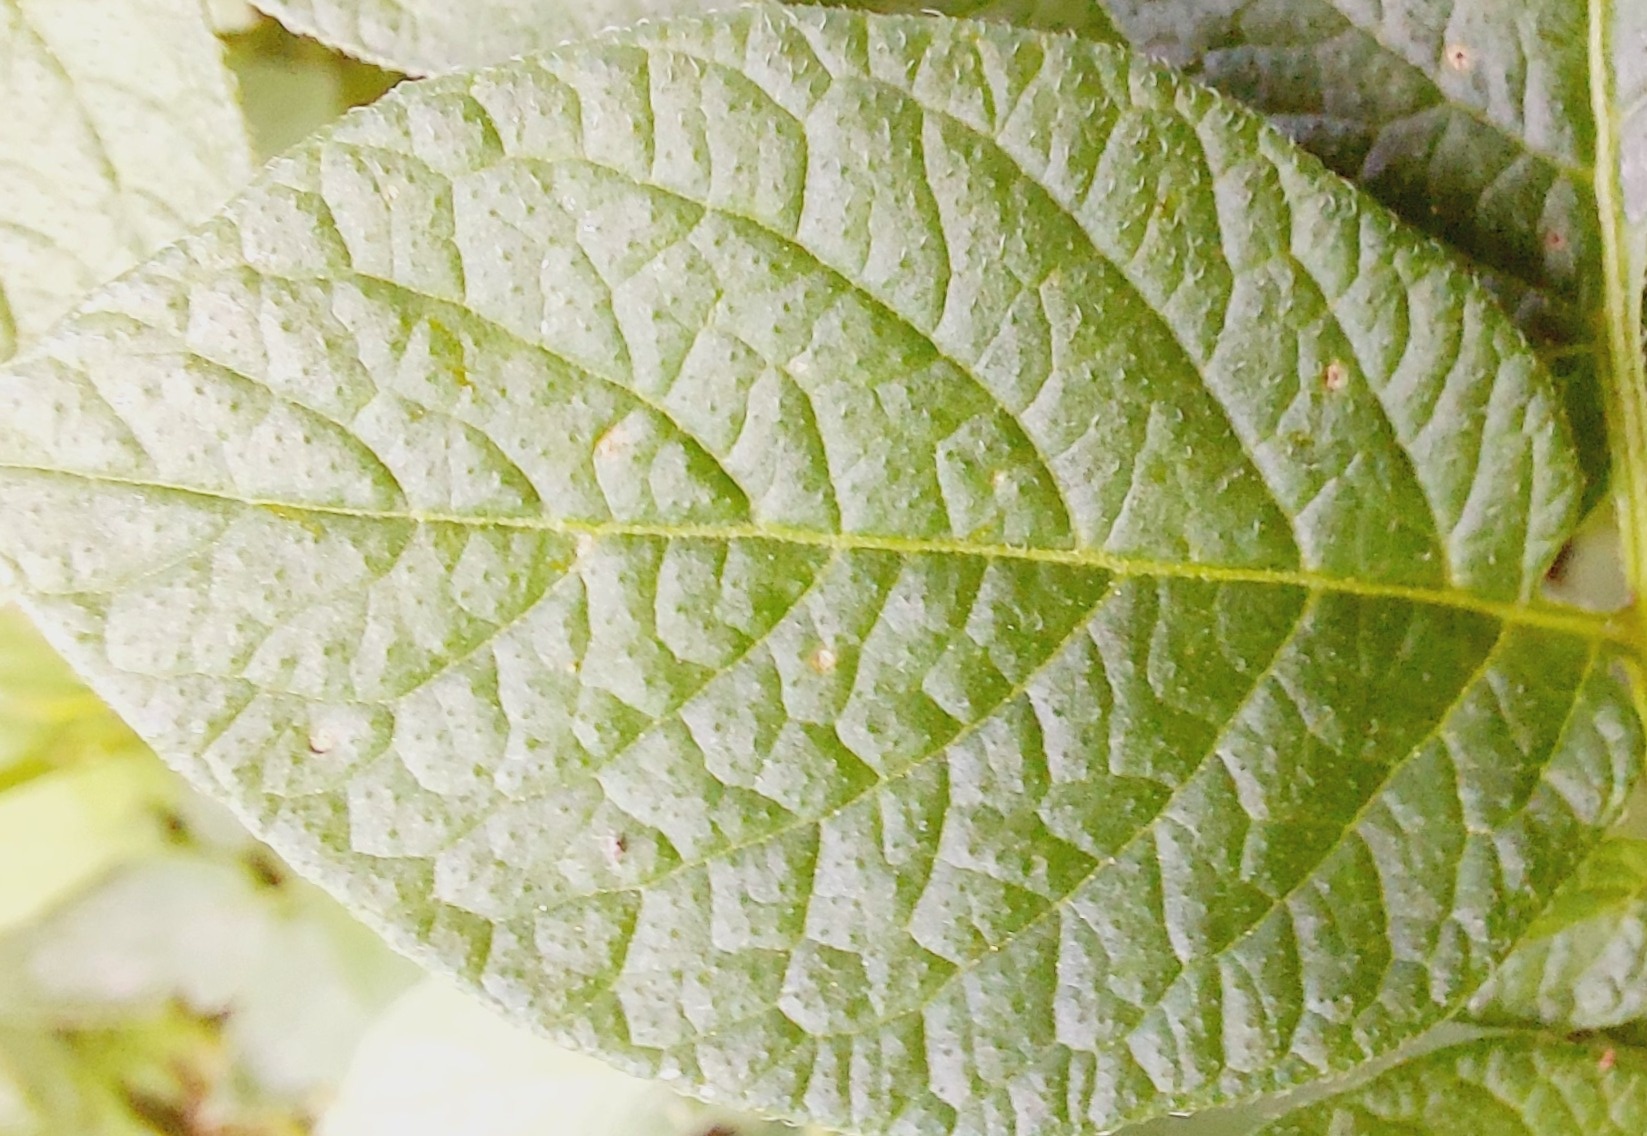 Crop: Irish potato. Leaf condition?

healthy
